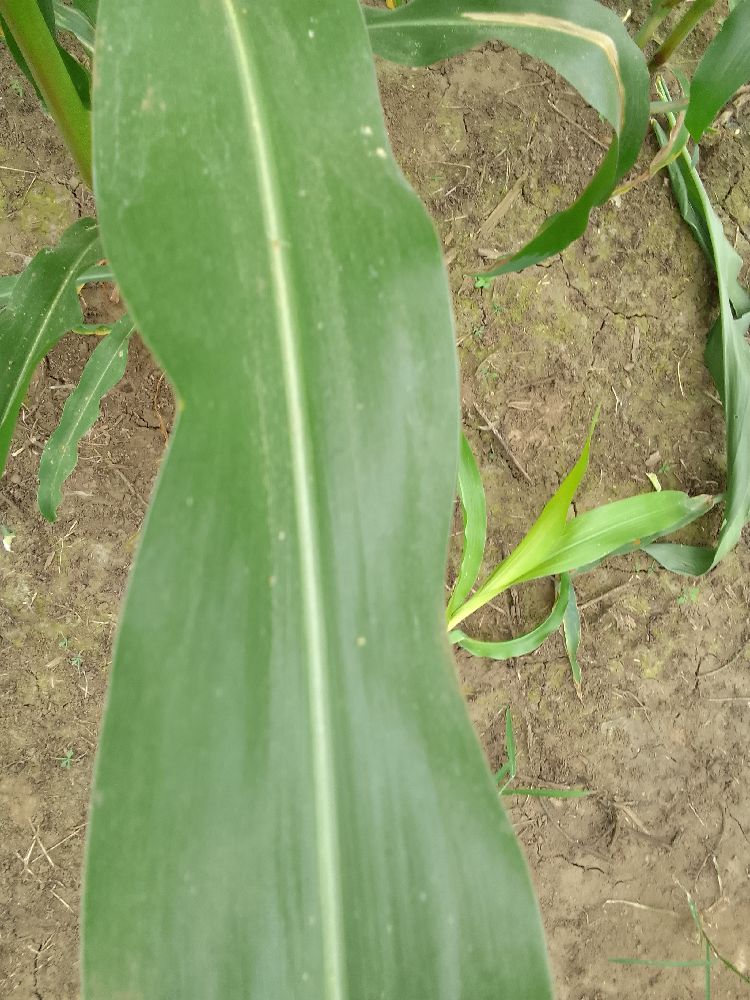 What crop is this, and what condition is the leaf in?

maize, healthy
